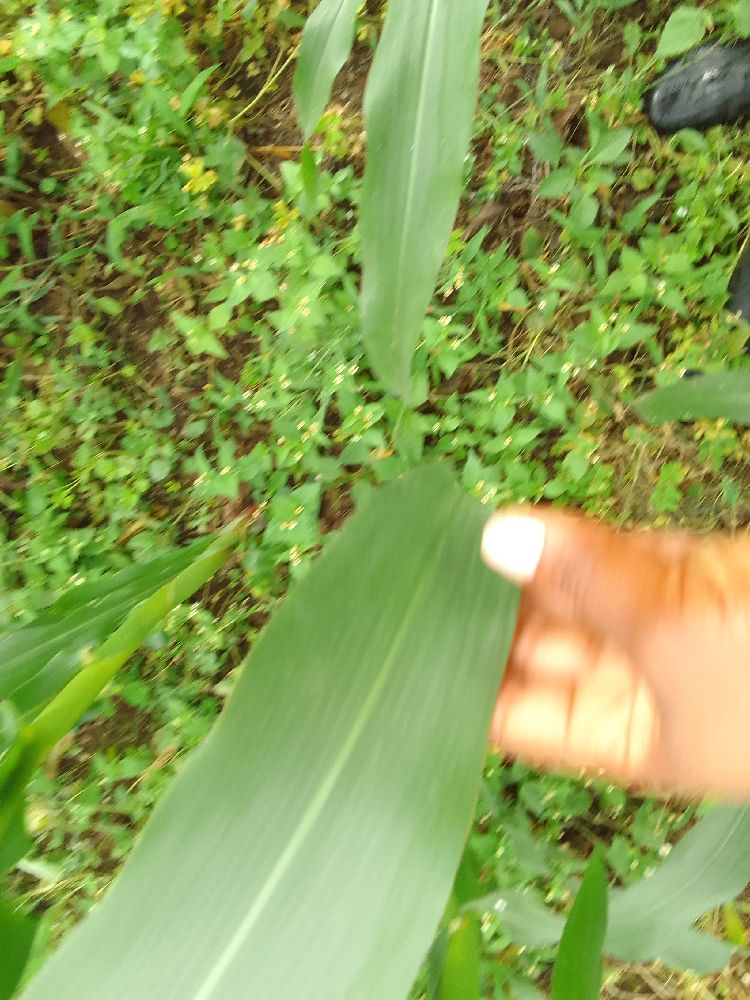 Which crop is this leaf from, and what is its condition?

maize, healthy
